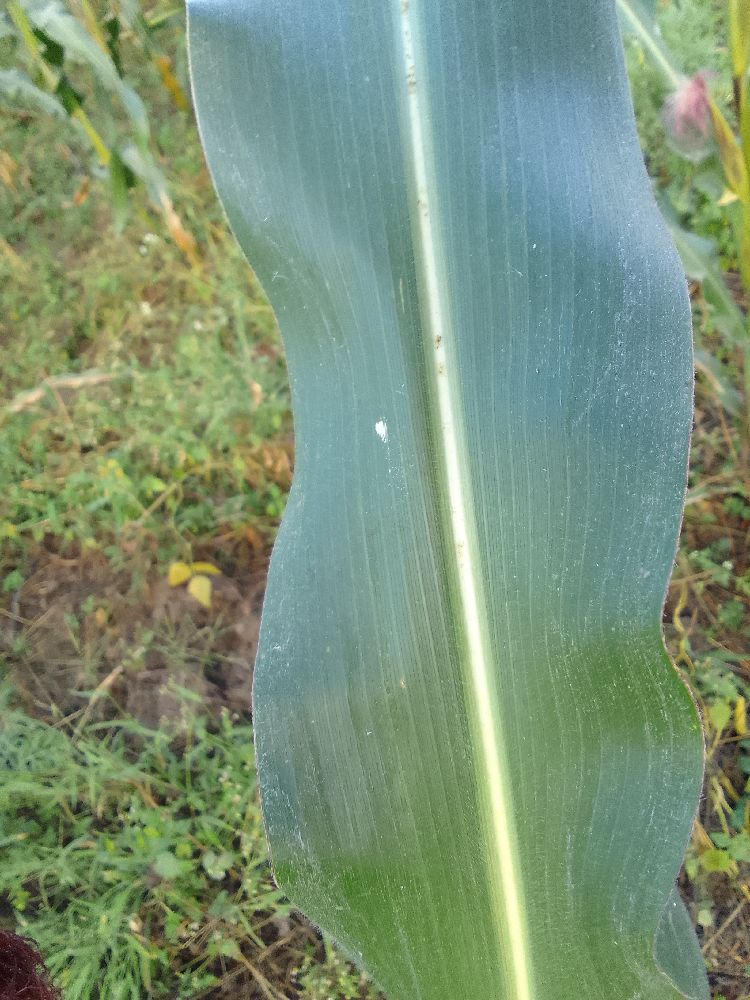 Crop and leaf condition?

maize, healthy
